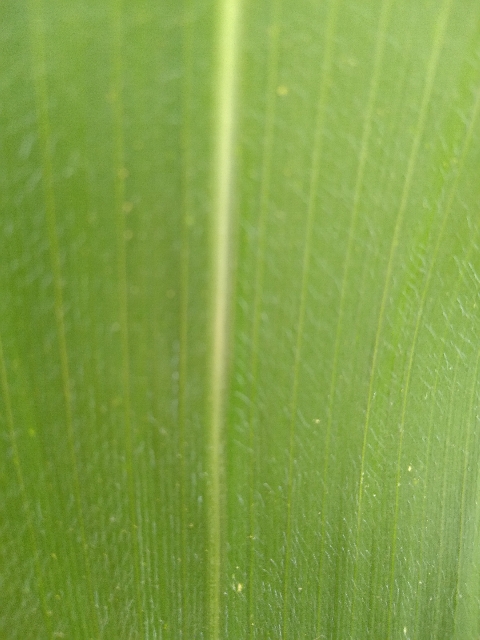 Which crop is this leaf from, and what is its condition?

maize, healthy
